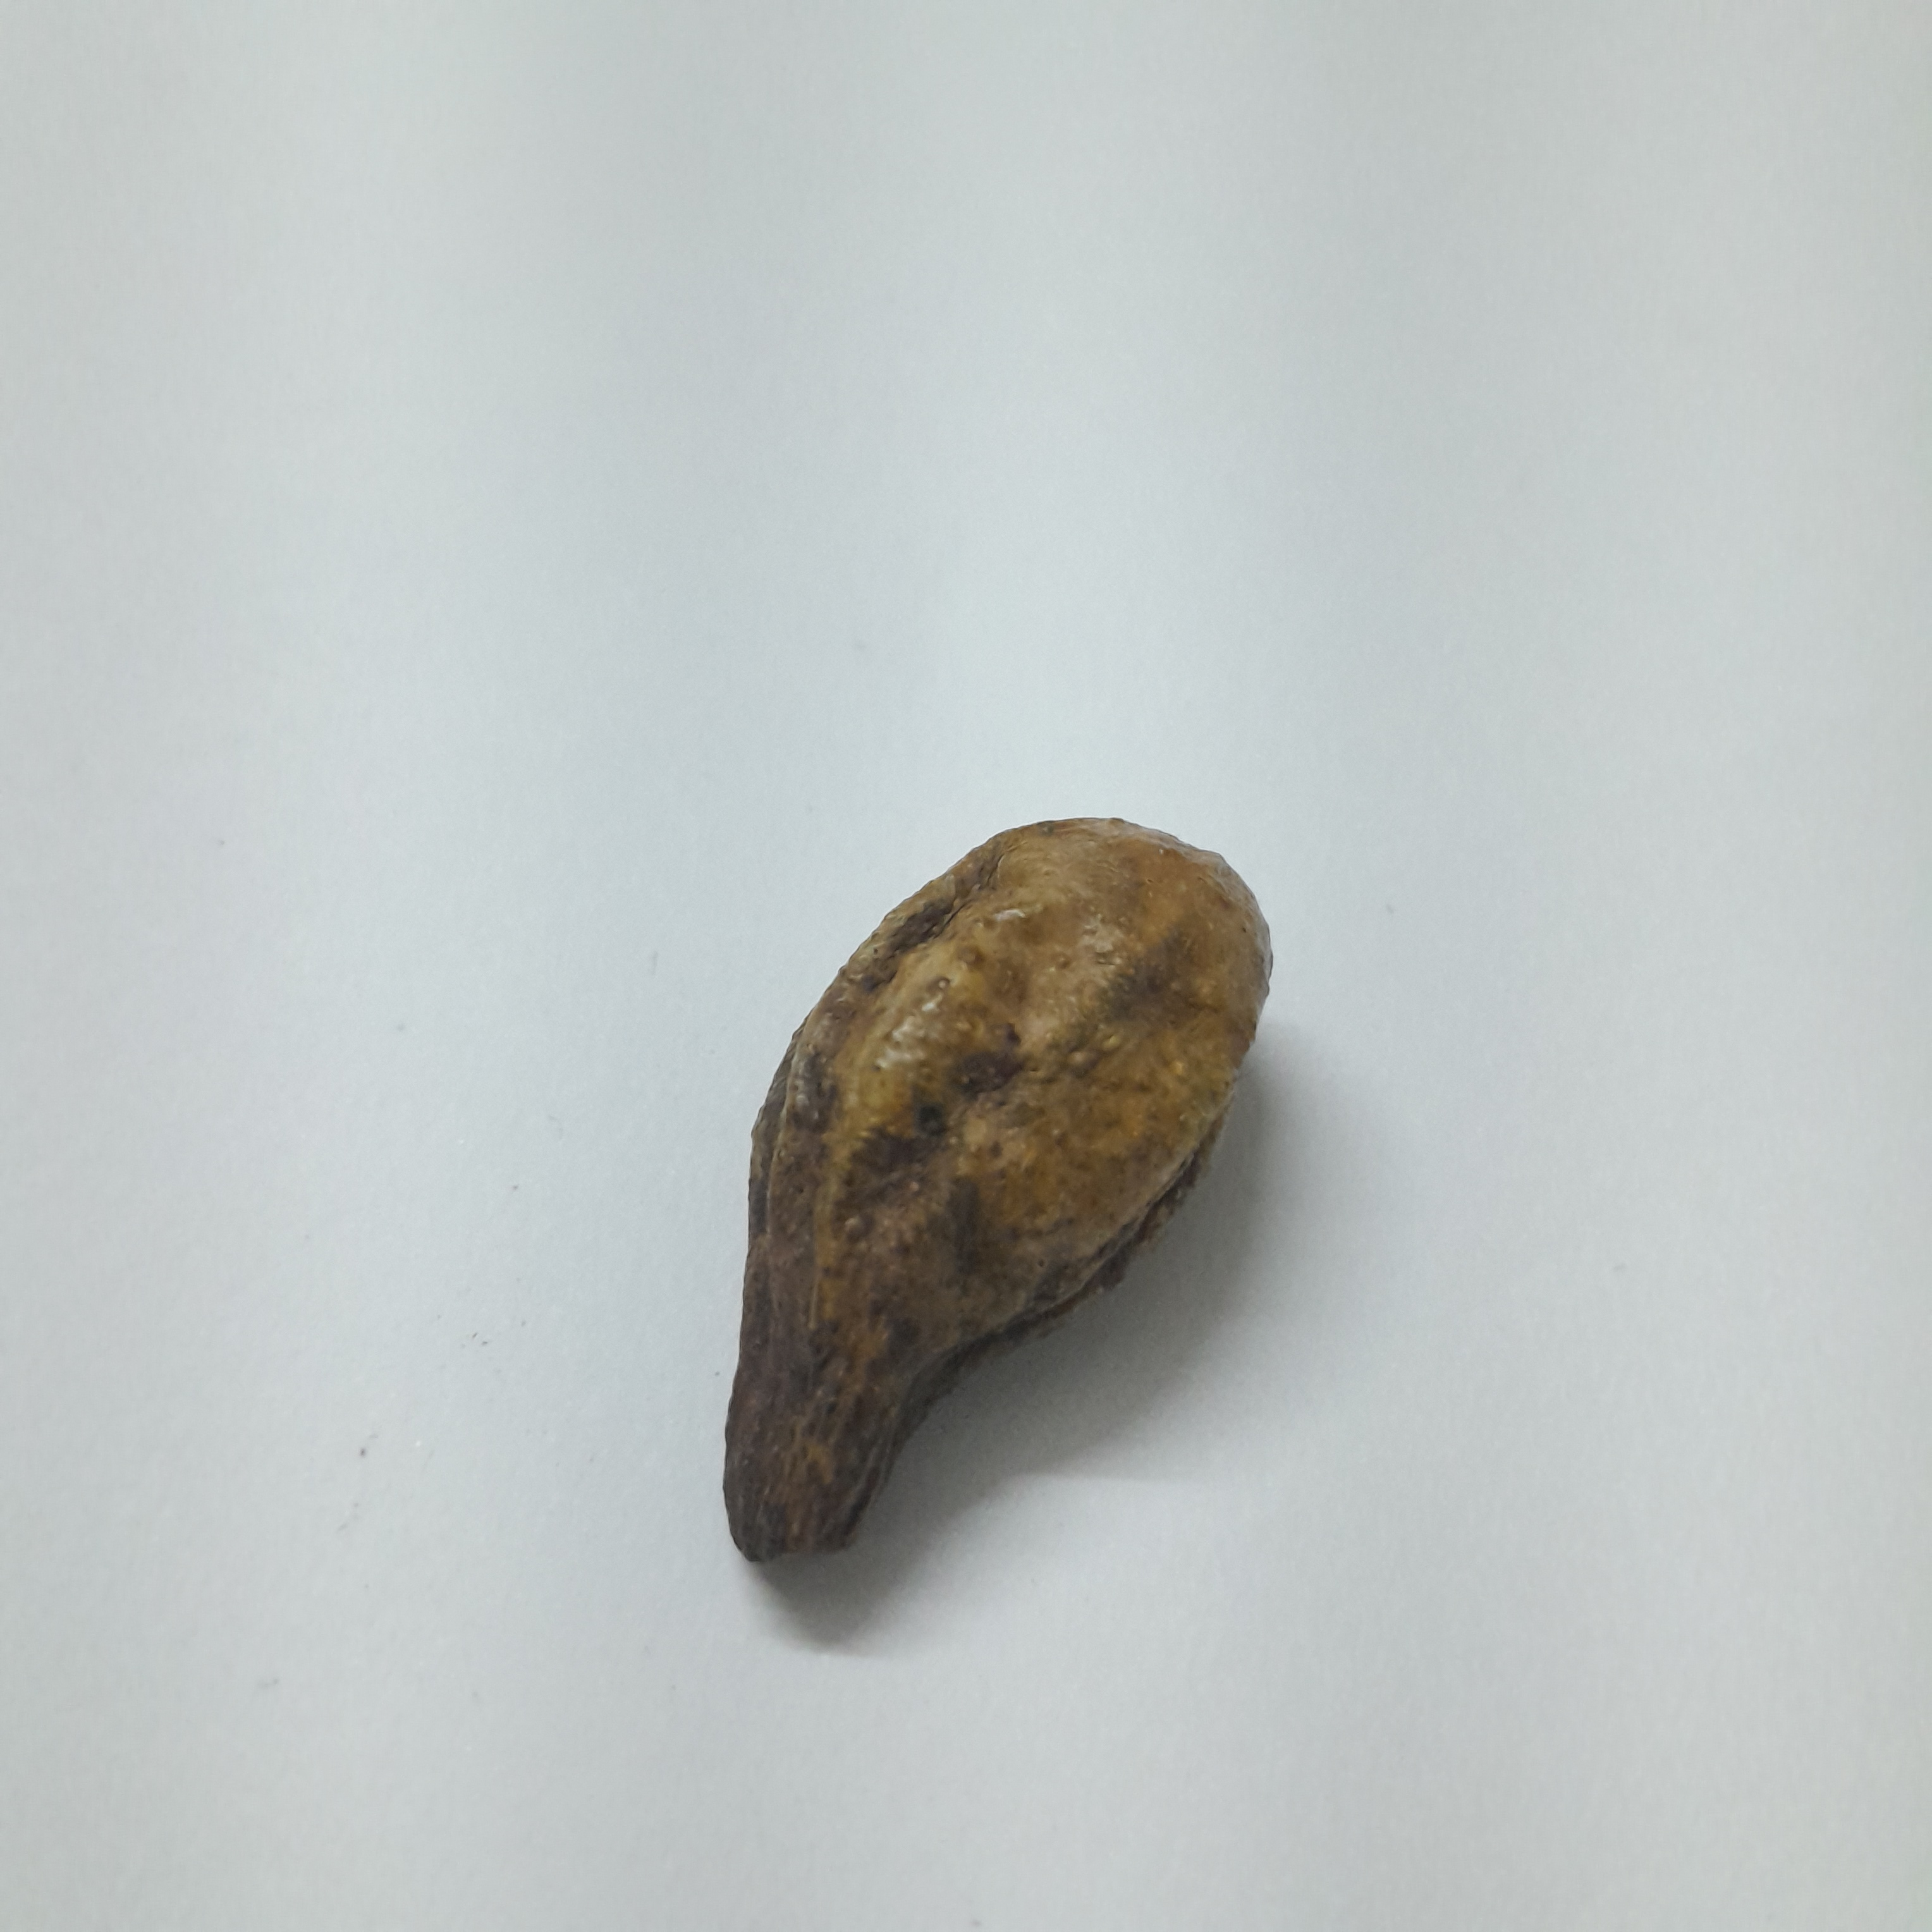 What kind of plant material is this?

hirdaa
